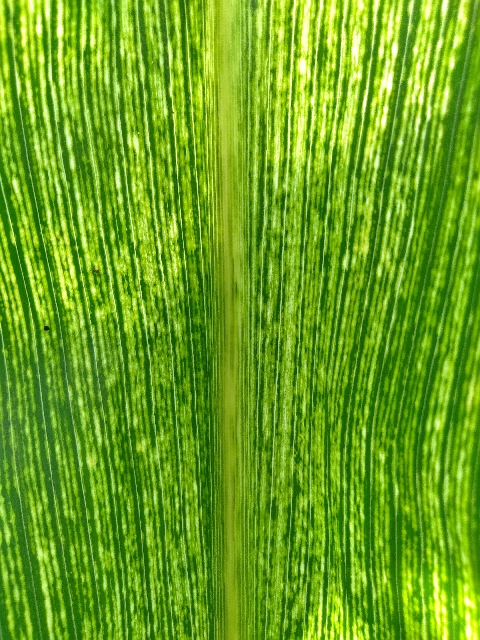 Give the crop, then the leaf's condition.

maize, maize streak virus
